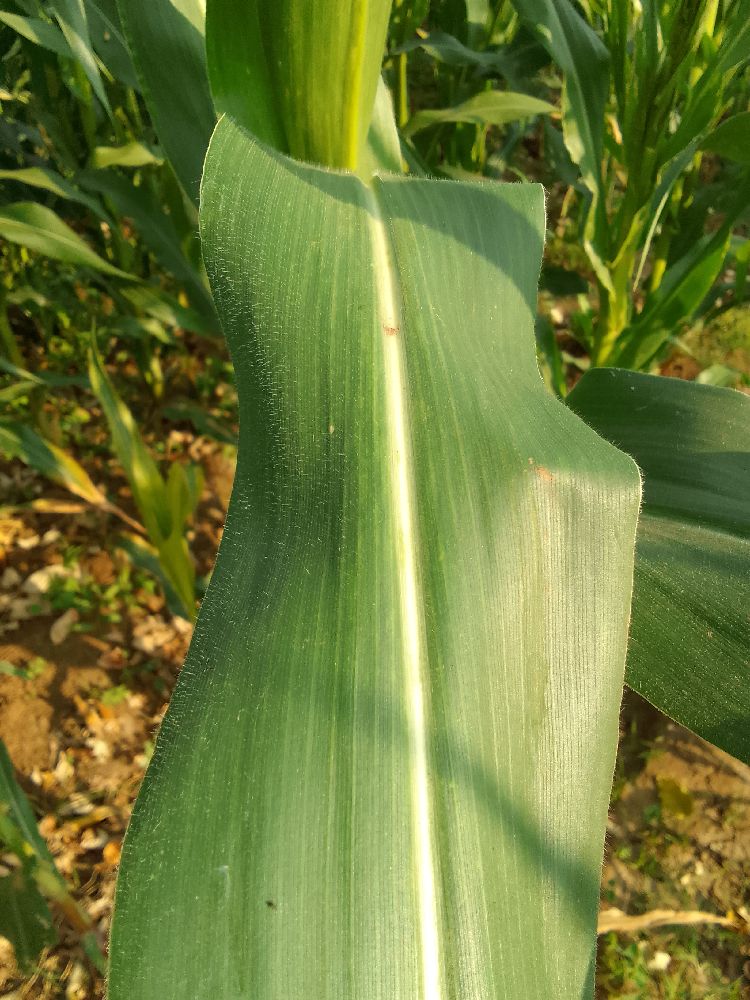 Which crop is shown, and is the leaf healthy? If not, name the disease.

maize, healthy
